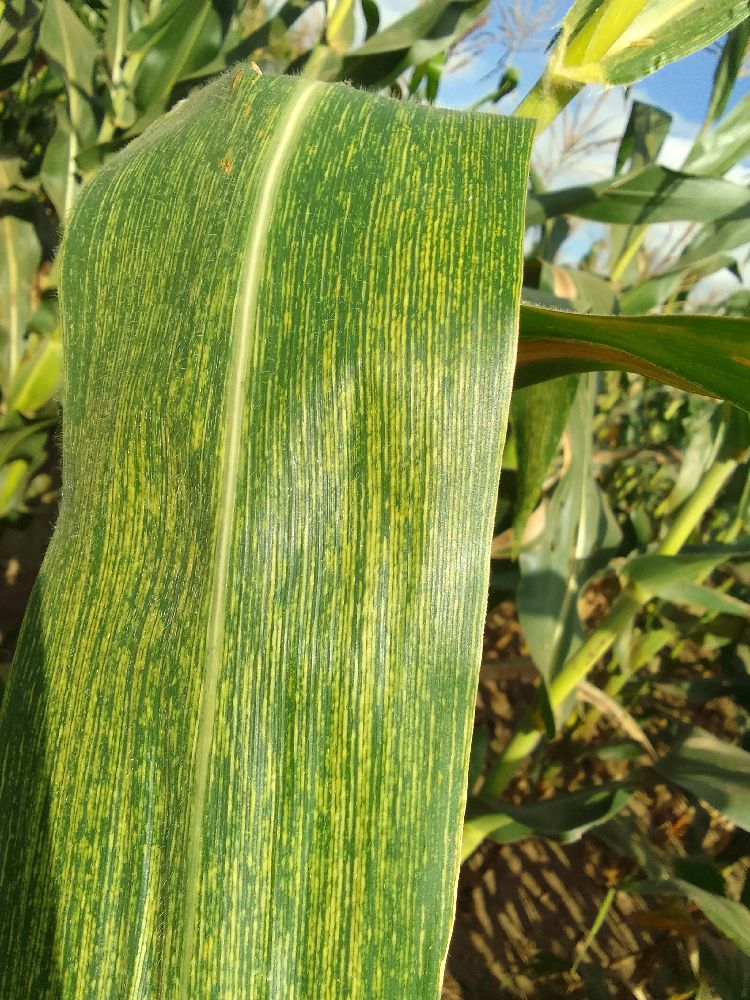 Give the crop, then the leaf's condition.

maize, maize streak virus
